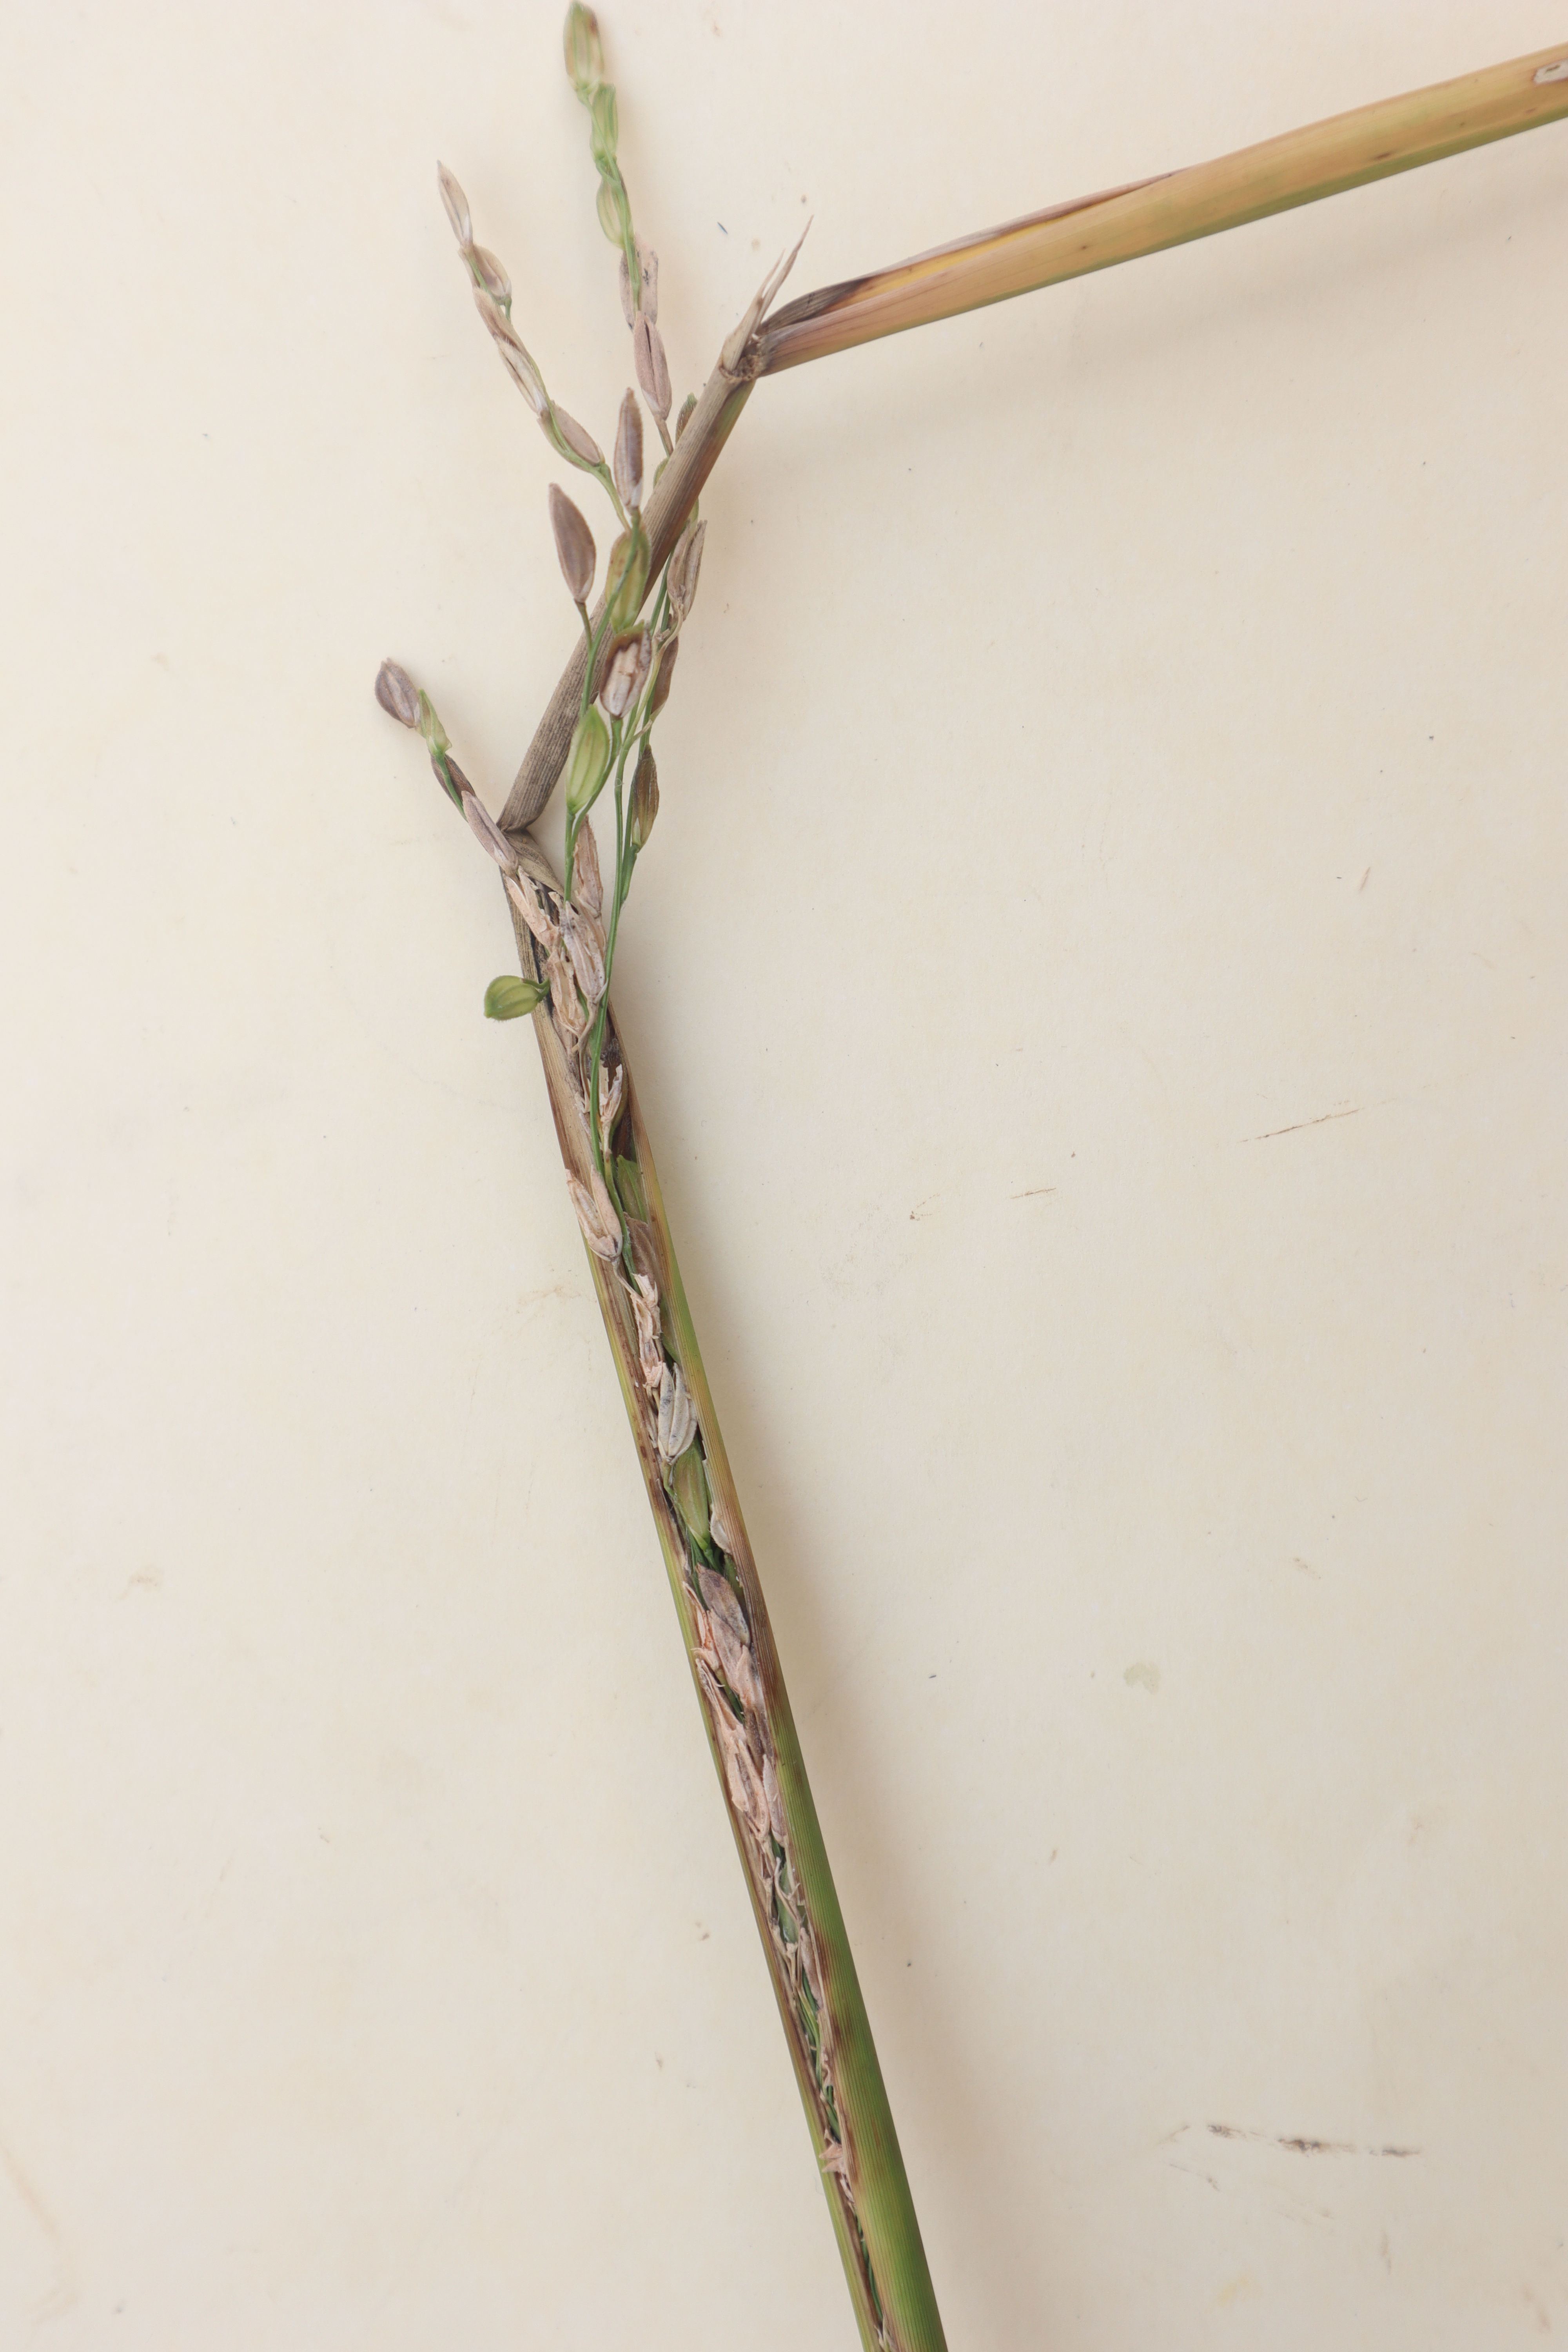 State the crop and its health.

rice, sarocladium oryzae
